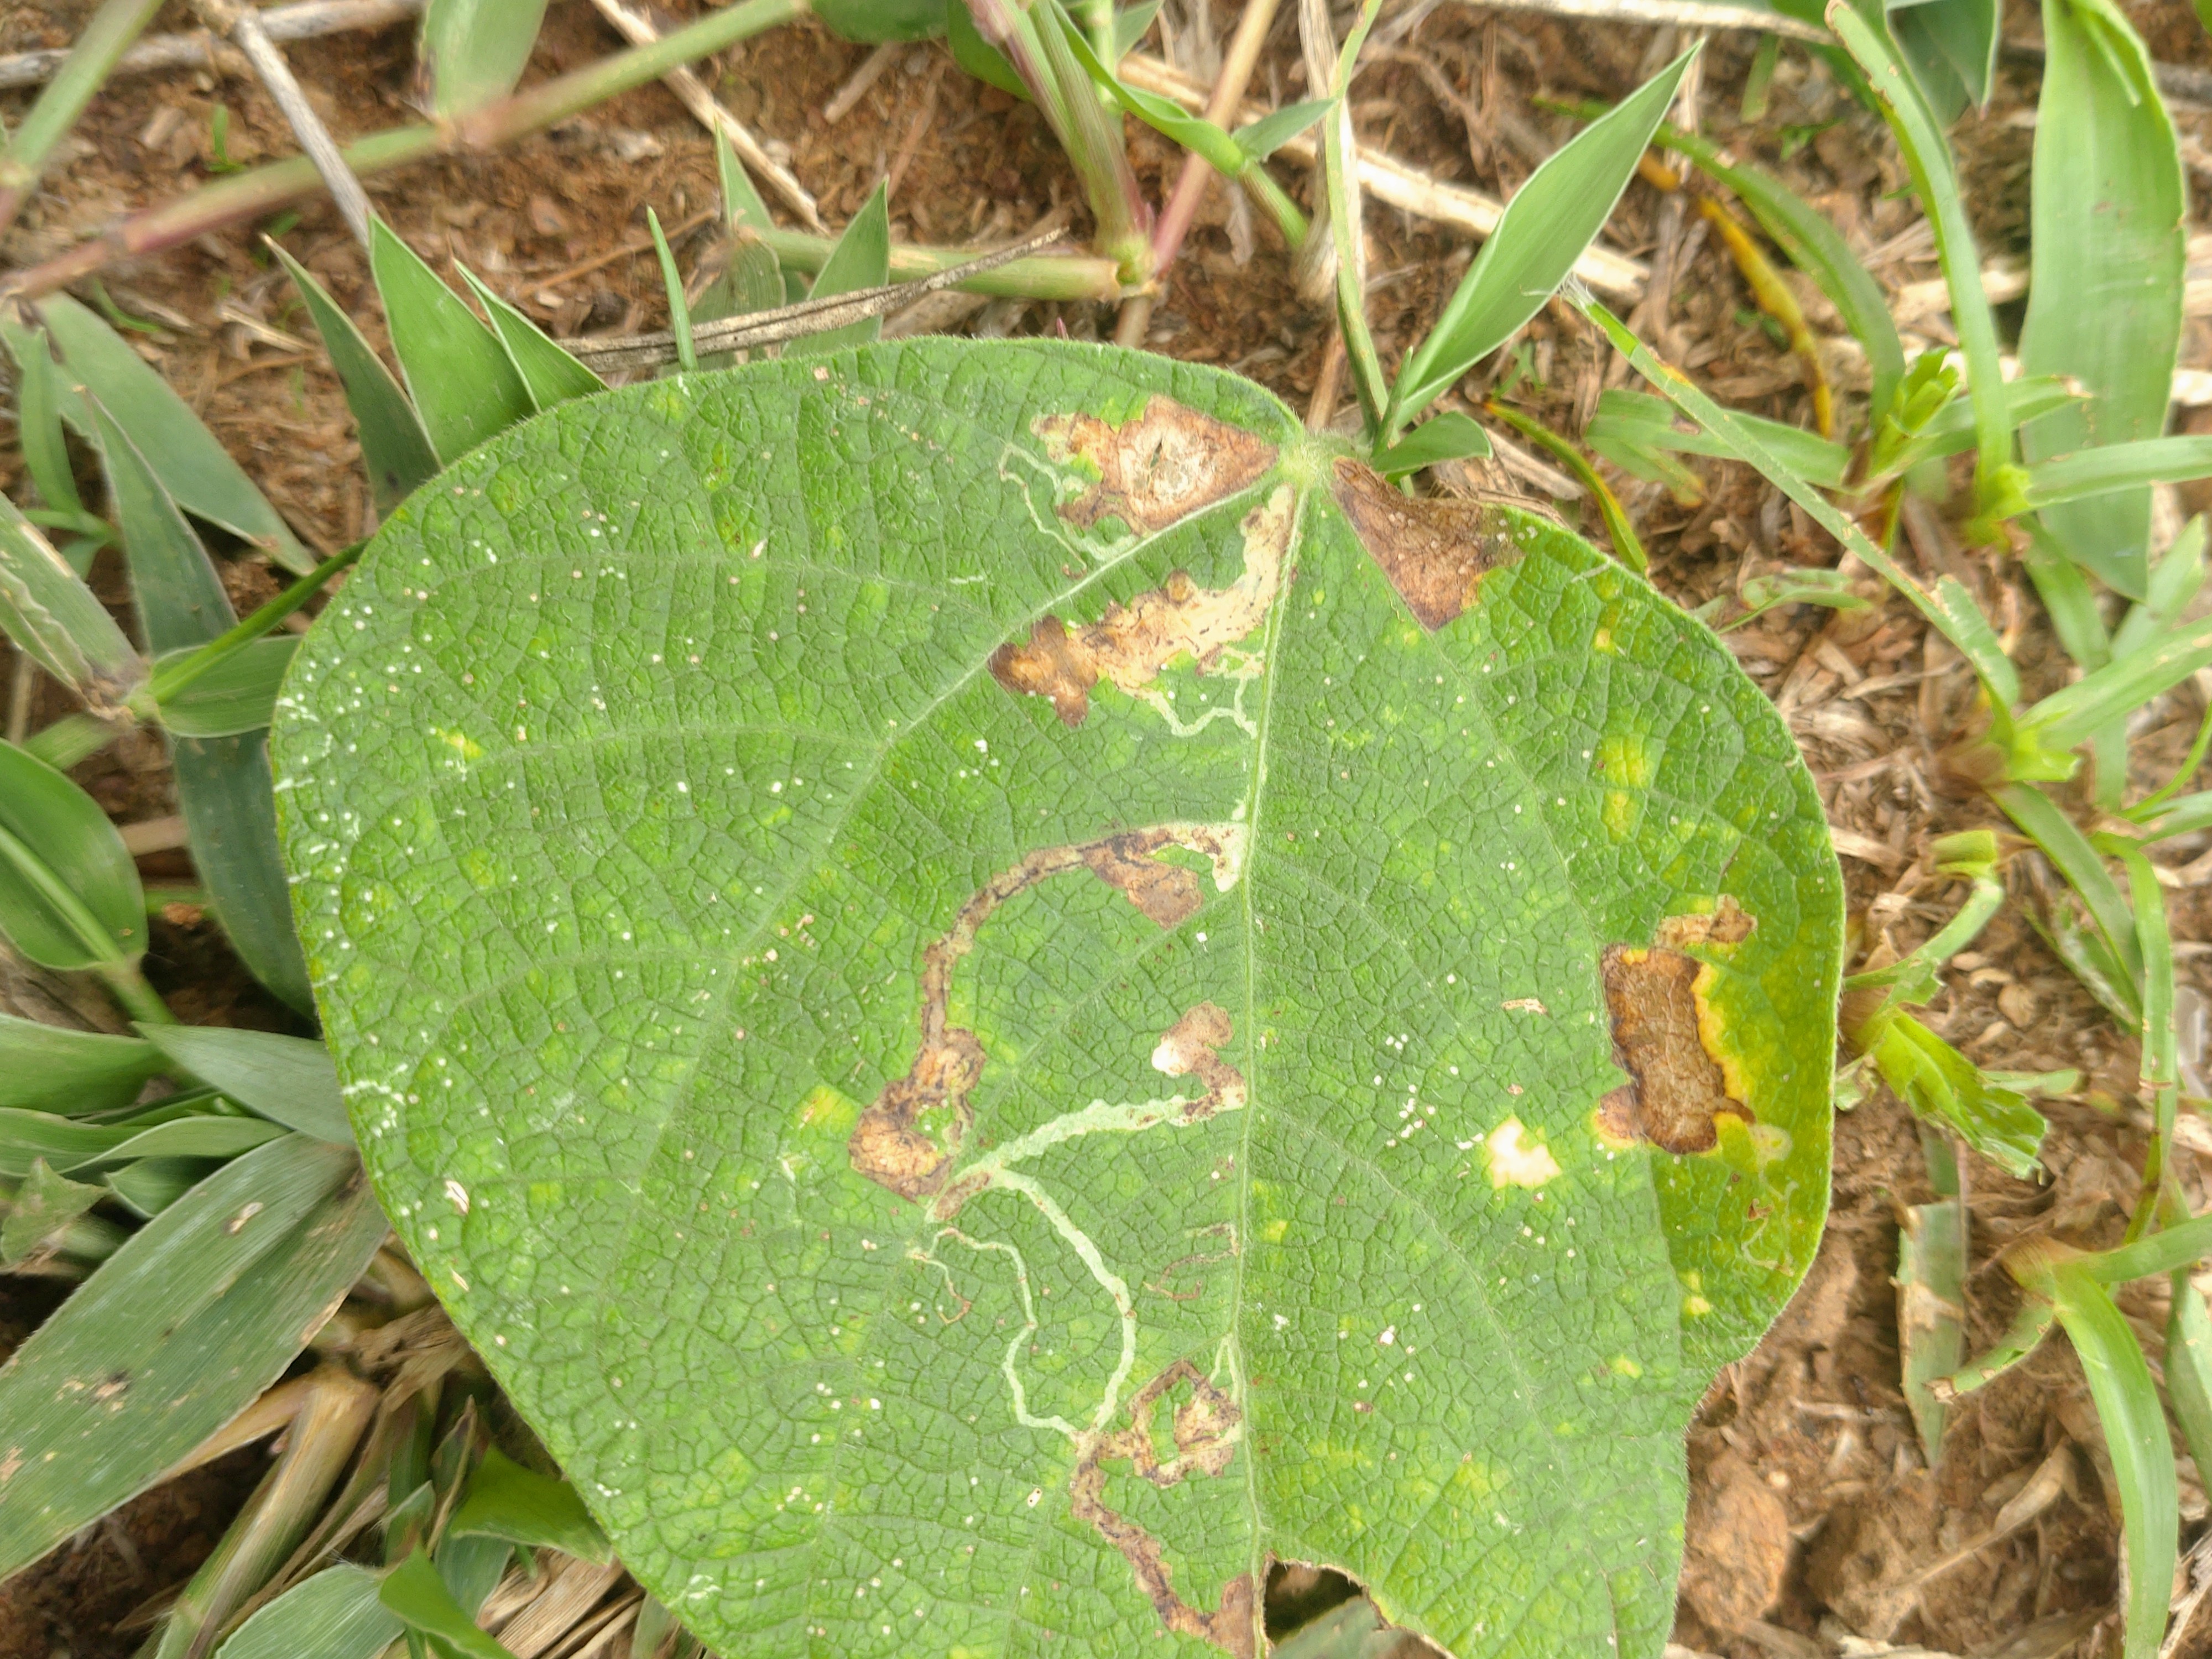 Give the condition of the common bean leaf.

anthracnose
